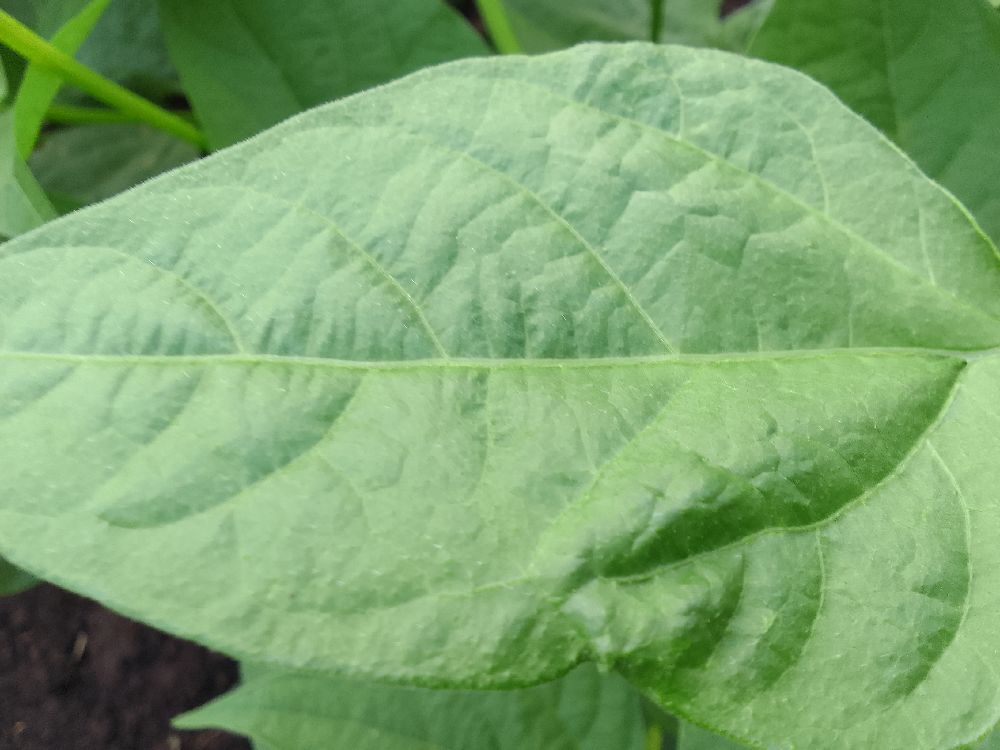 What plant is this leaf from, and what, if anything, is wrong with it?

common bean, healthy
